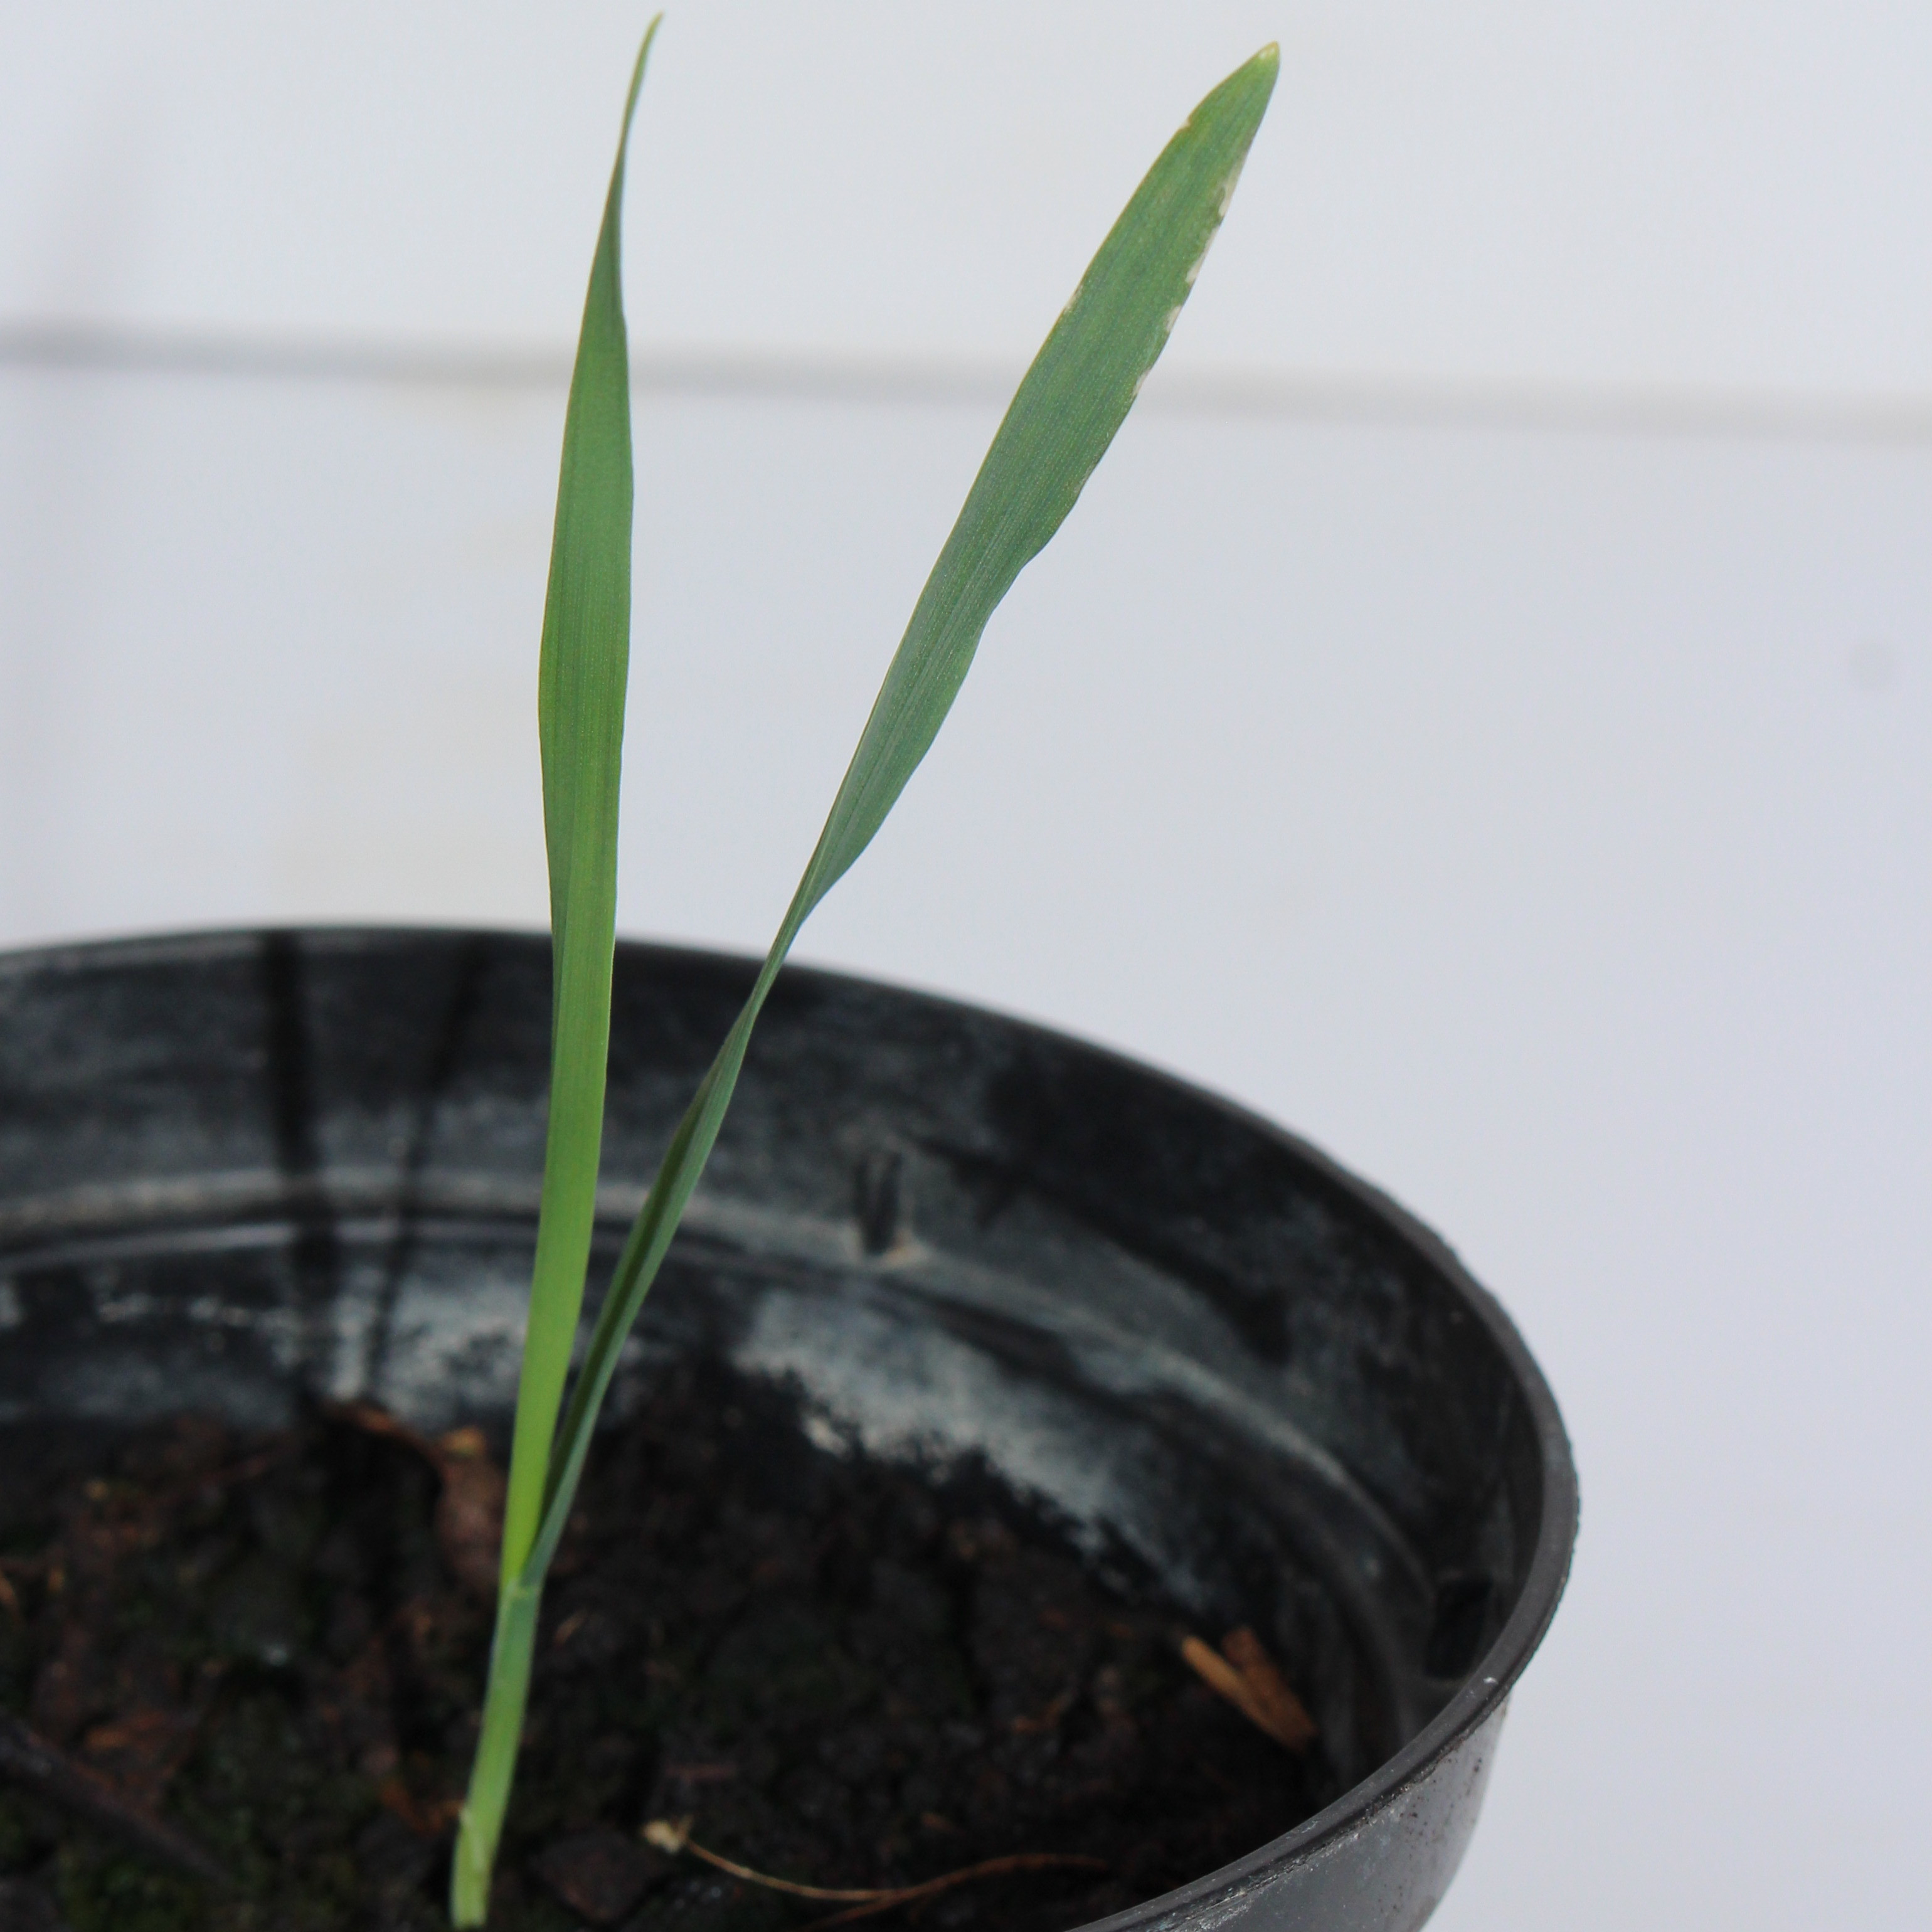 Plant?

Avena sterilis
